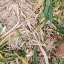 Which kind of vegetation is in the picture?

grass
